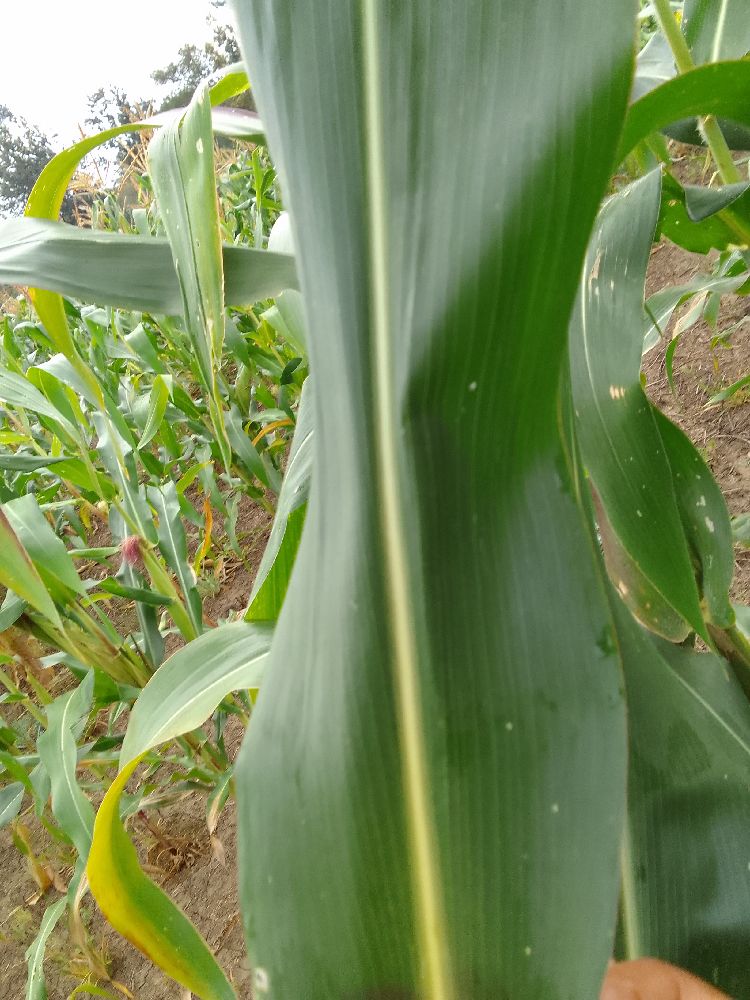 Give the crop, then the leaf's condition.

maize, healthy
